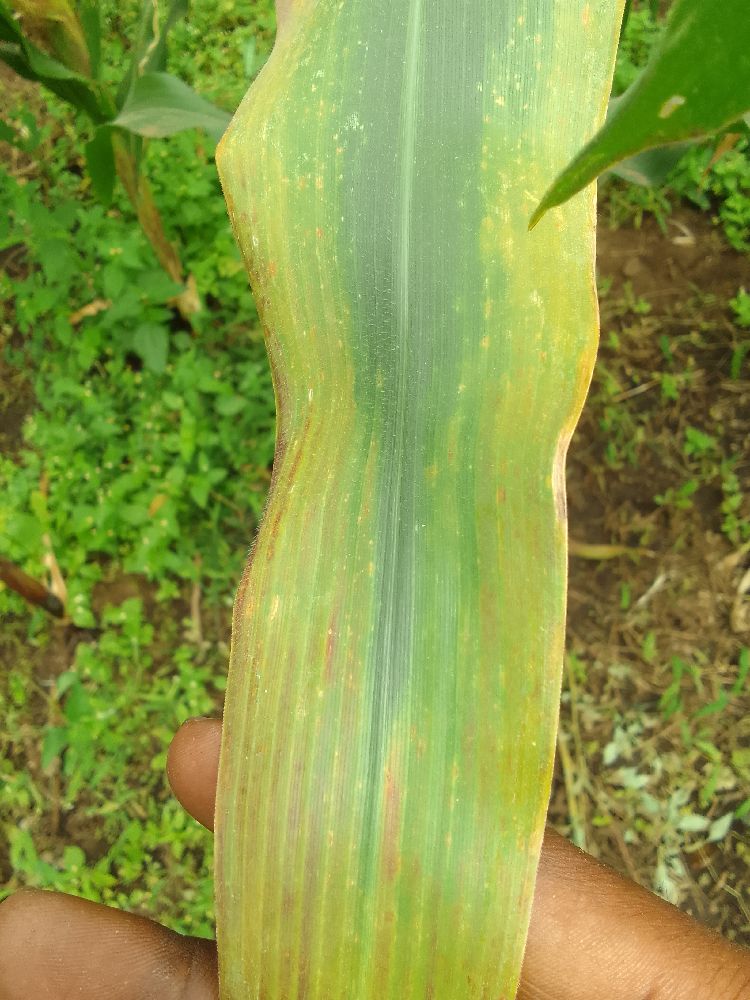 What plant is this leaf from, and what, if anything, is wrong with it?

maize, maize lethal necrosis
